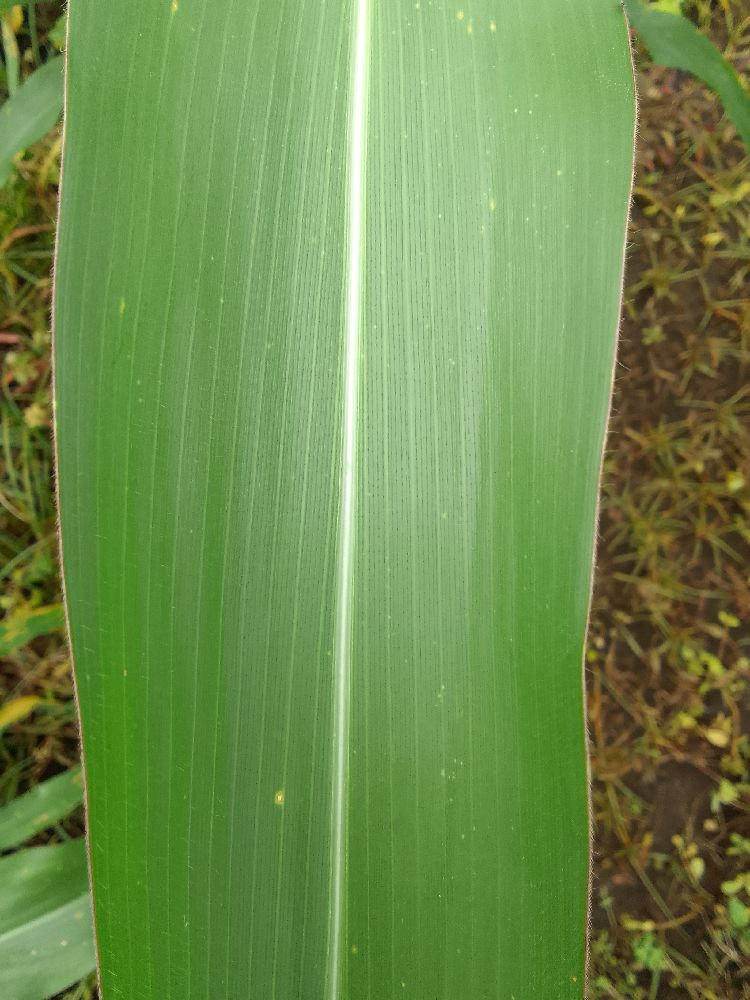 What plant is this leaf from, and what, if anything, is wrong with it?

maize, healthy
